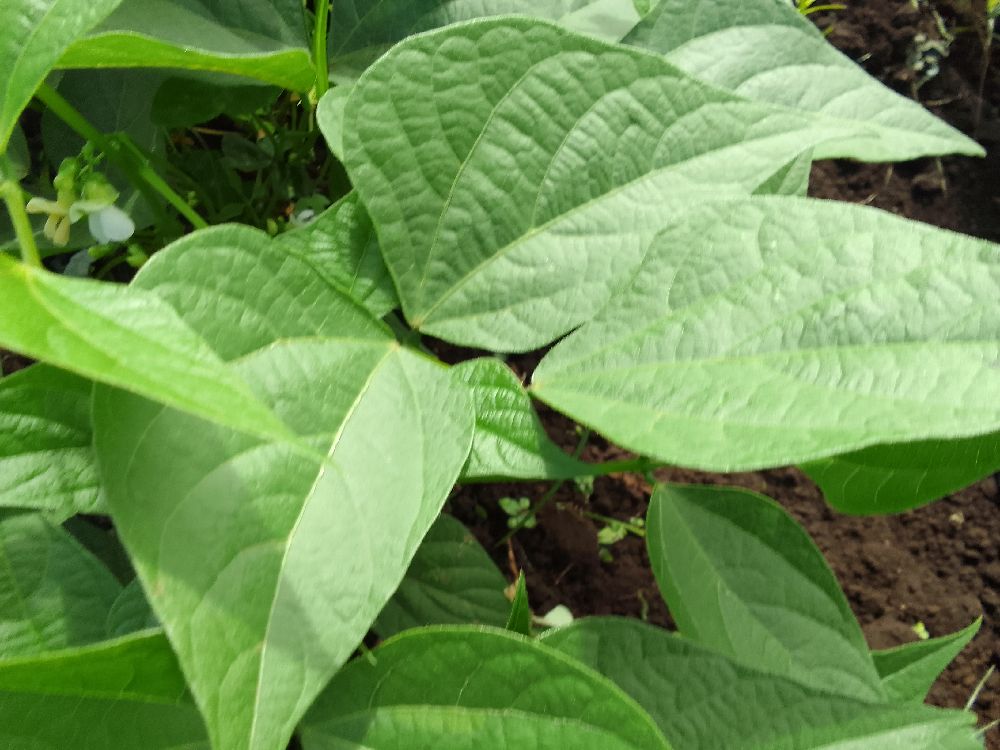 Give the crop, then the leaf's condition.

common bean, healthy
